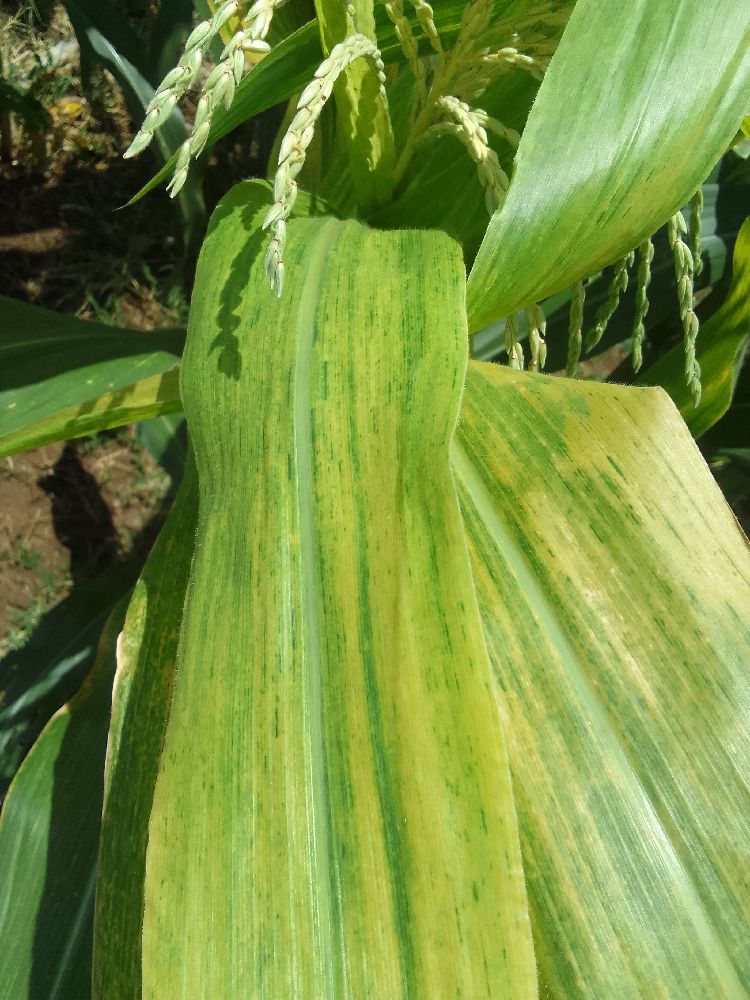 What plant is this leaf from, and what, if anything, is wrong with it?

maize, maize lethal necrosis
